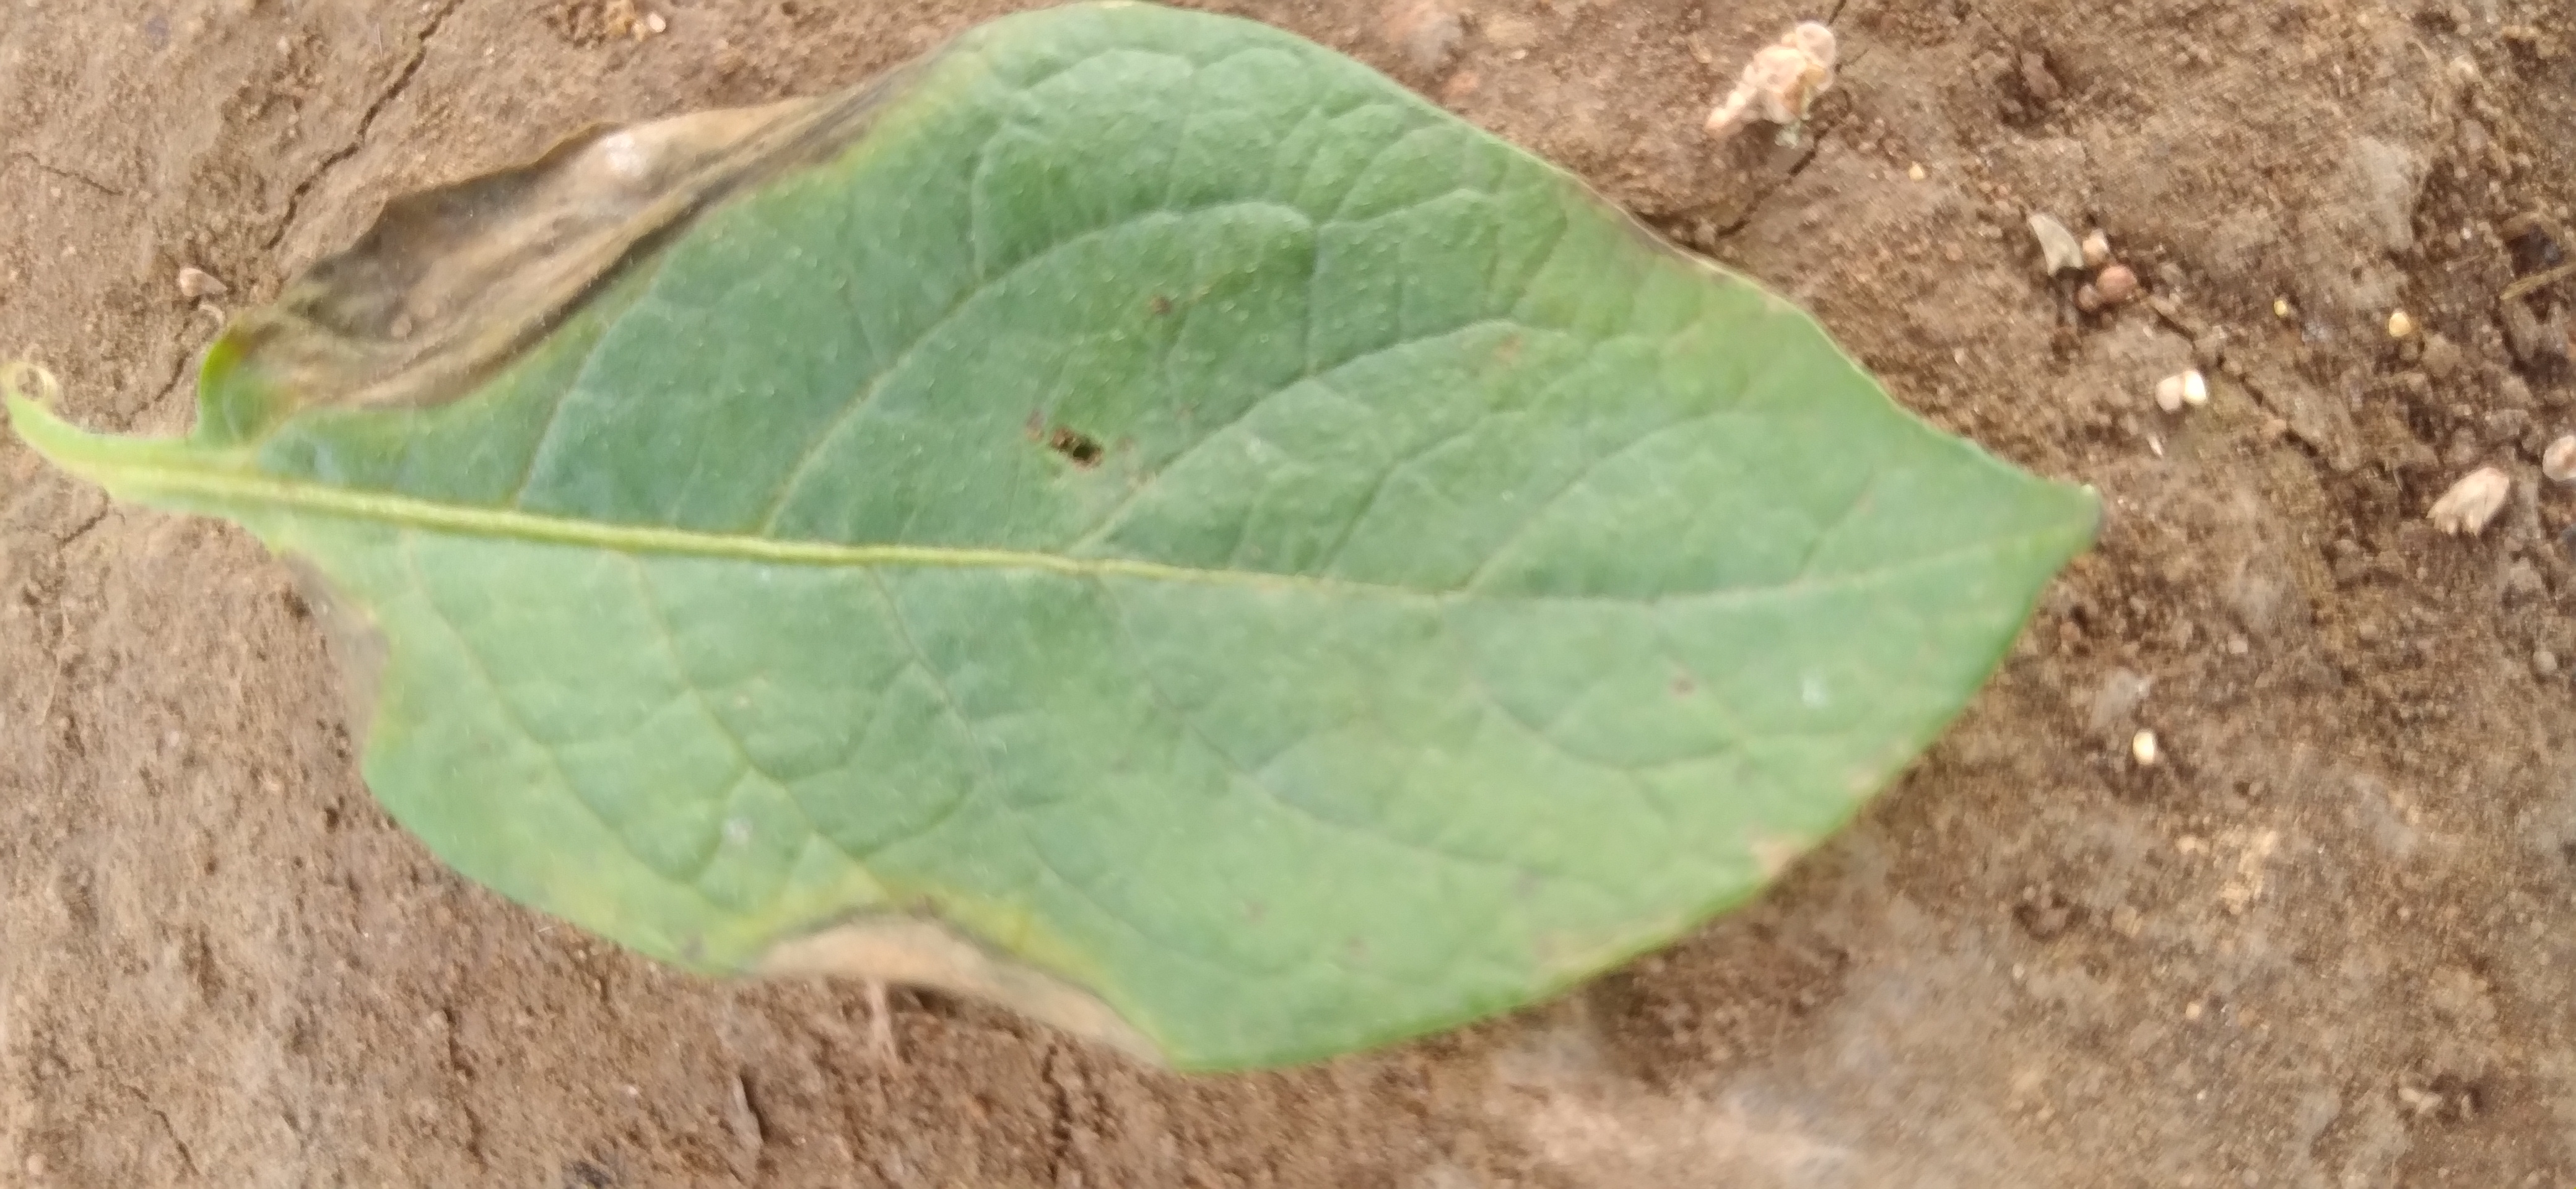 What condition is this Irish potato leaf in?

early blight
